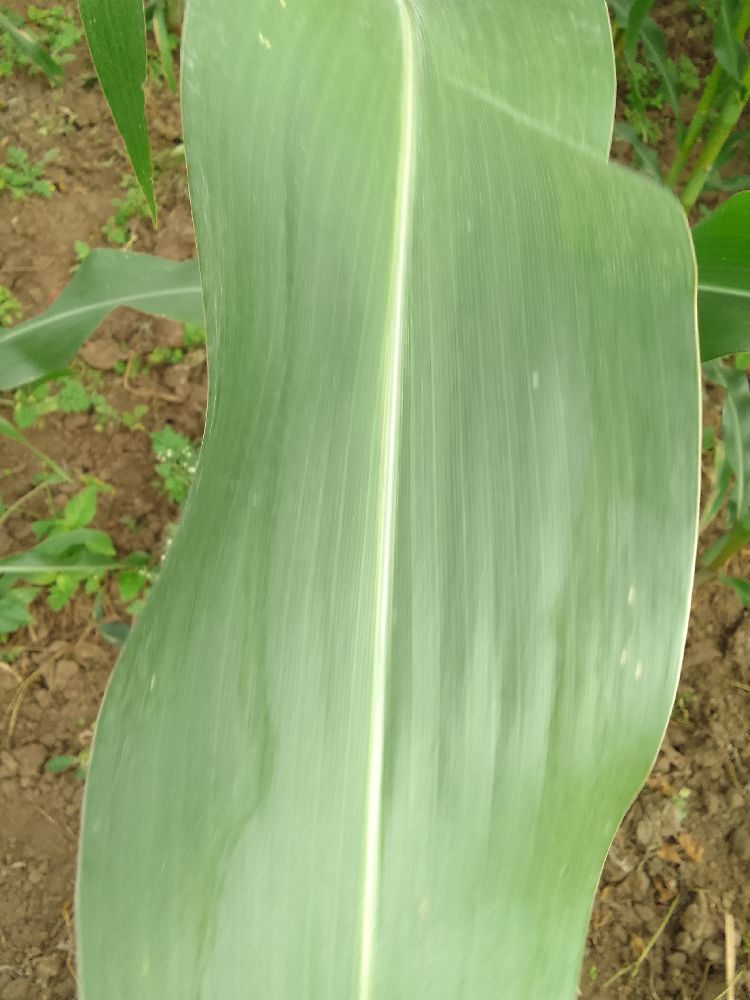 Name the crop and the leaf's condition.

maize, healthy
